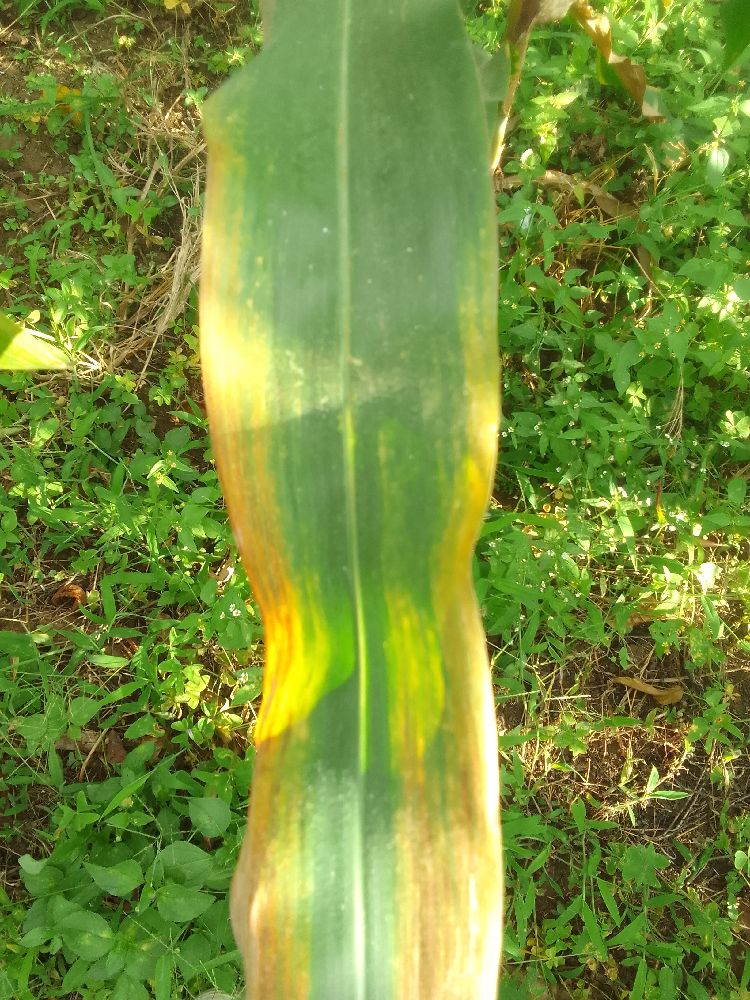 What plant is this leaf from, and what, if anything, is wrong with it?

maize, maize lethal necrosis
